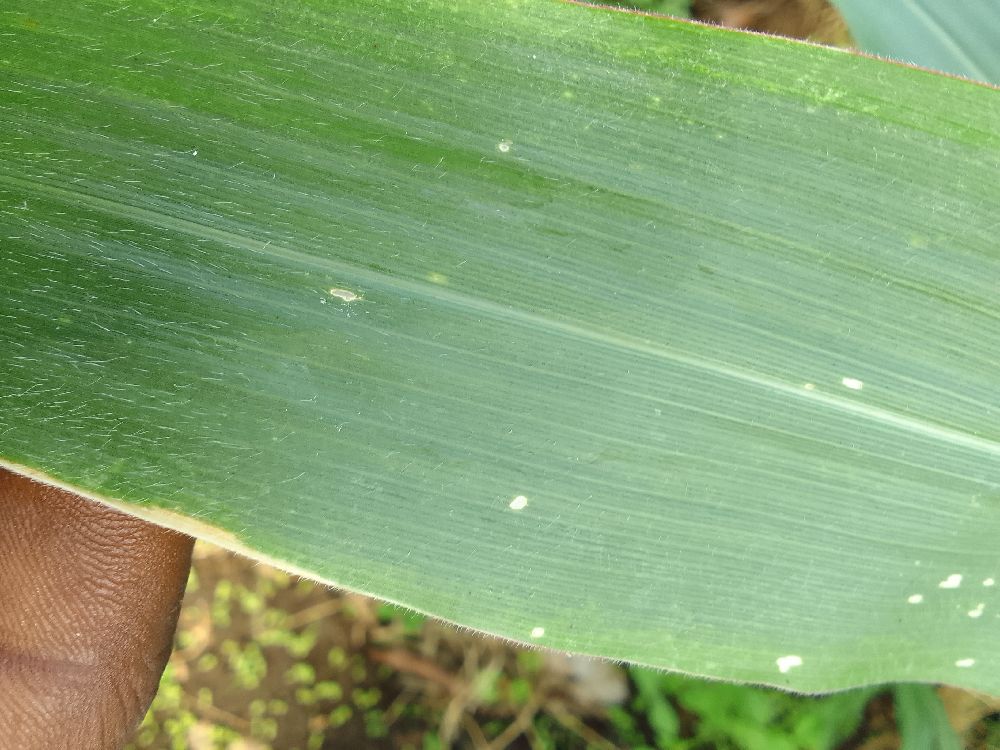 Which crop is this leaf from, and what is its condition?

maize, healthy
